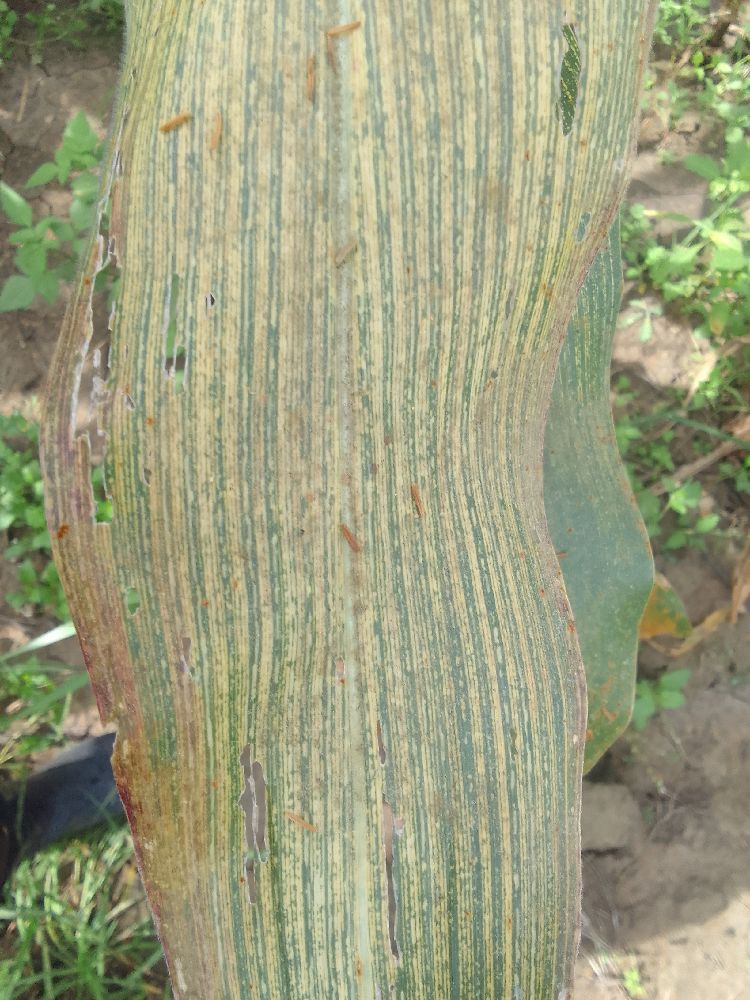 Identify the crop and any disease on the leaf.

maize, maize streak virus
